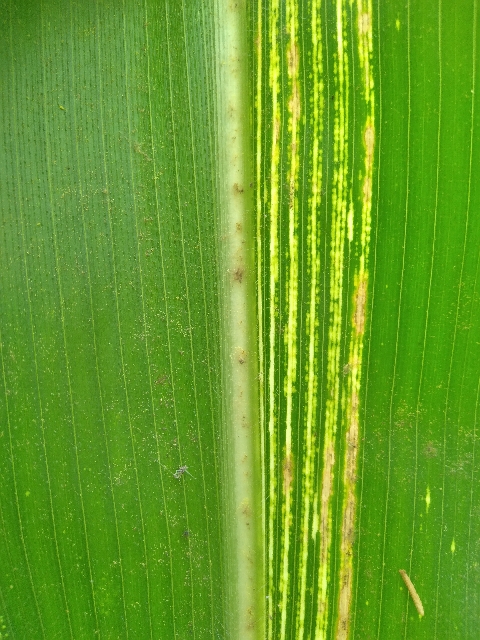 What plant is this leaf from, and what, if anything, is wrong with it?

maize, maize streak virus
